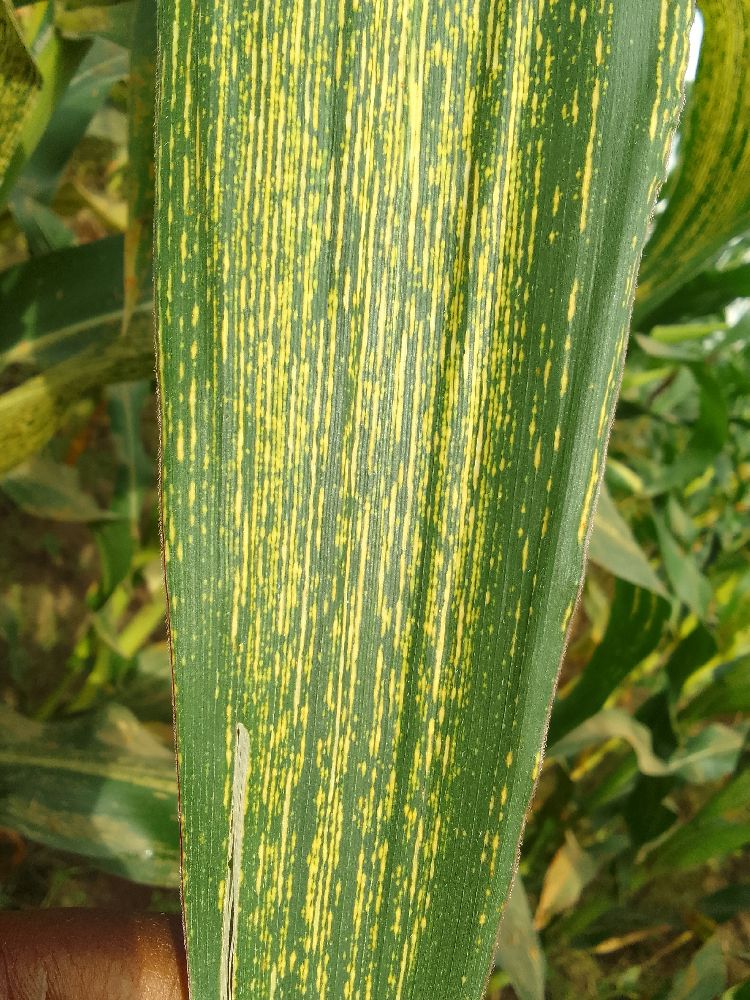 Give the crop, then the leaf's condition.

maize, maize streak virus
